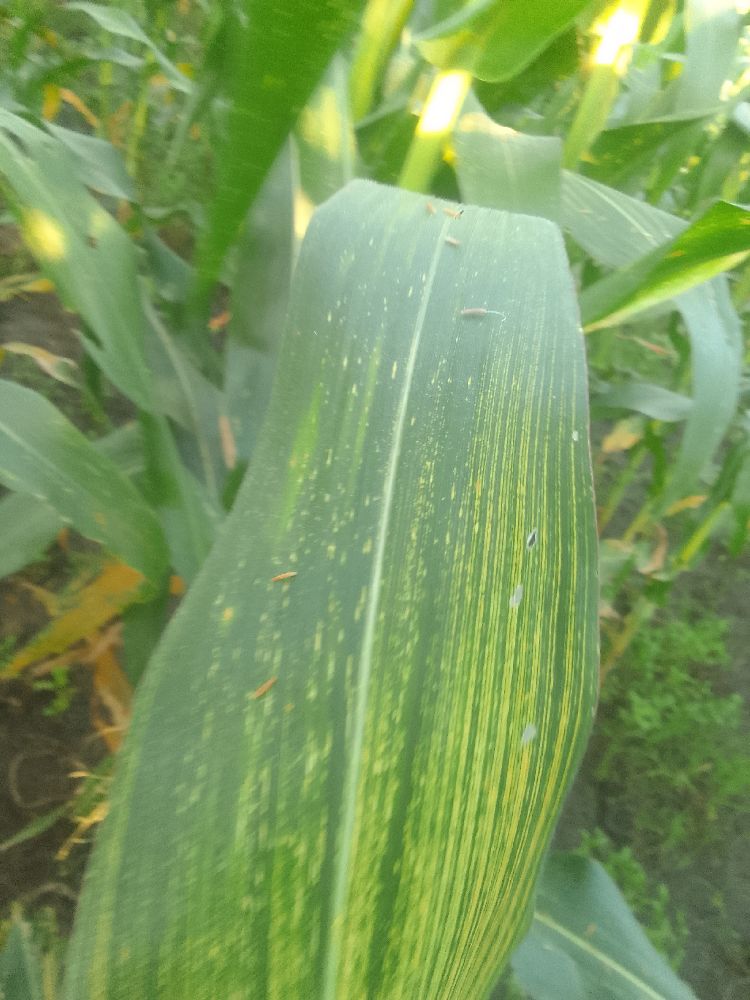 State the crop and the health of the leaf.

maize, maize streak virus
